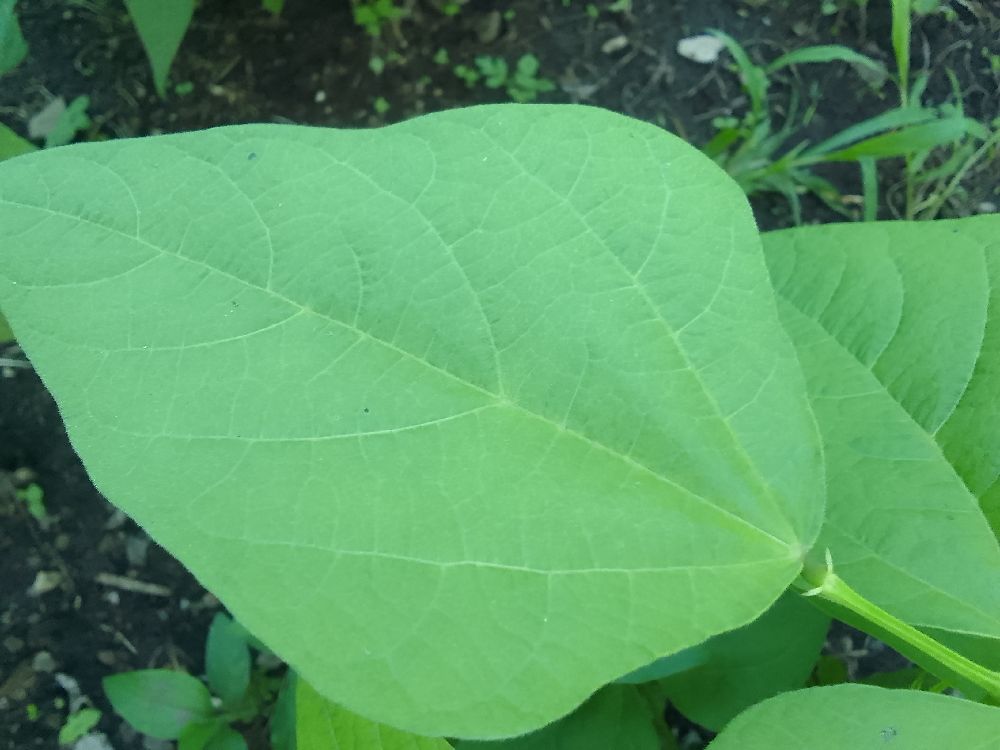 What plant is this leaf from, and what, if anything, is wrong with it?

common bean, healthy
